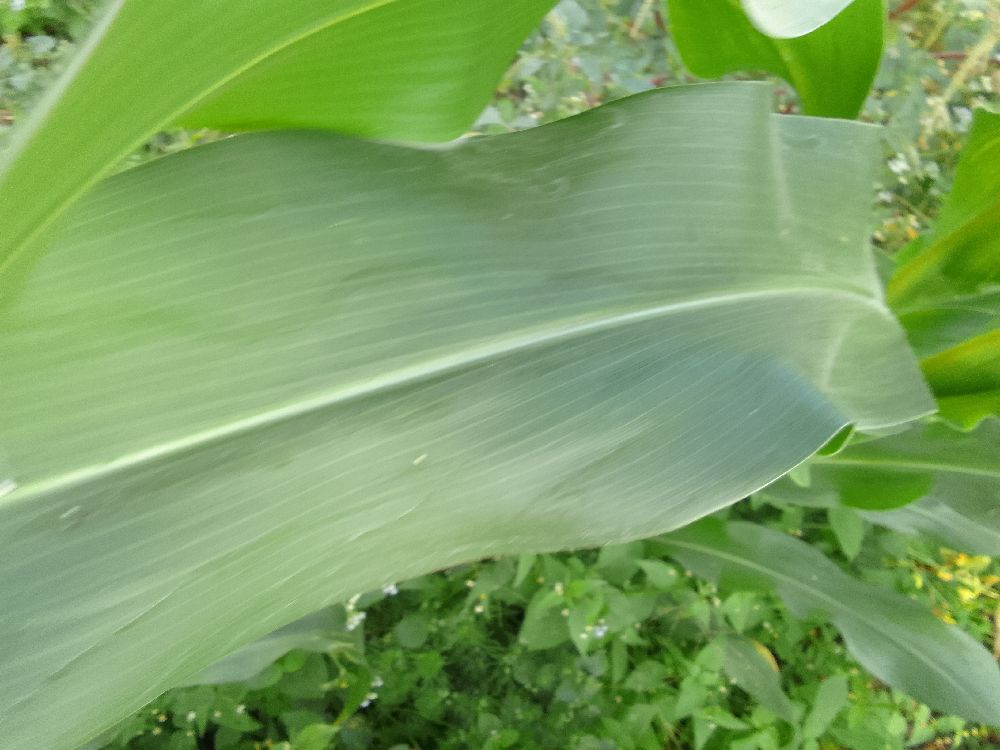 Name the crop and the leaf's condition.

maize, healthy
